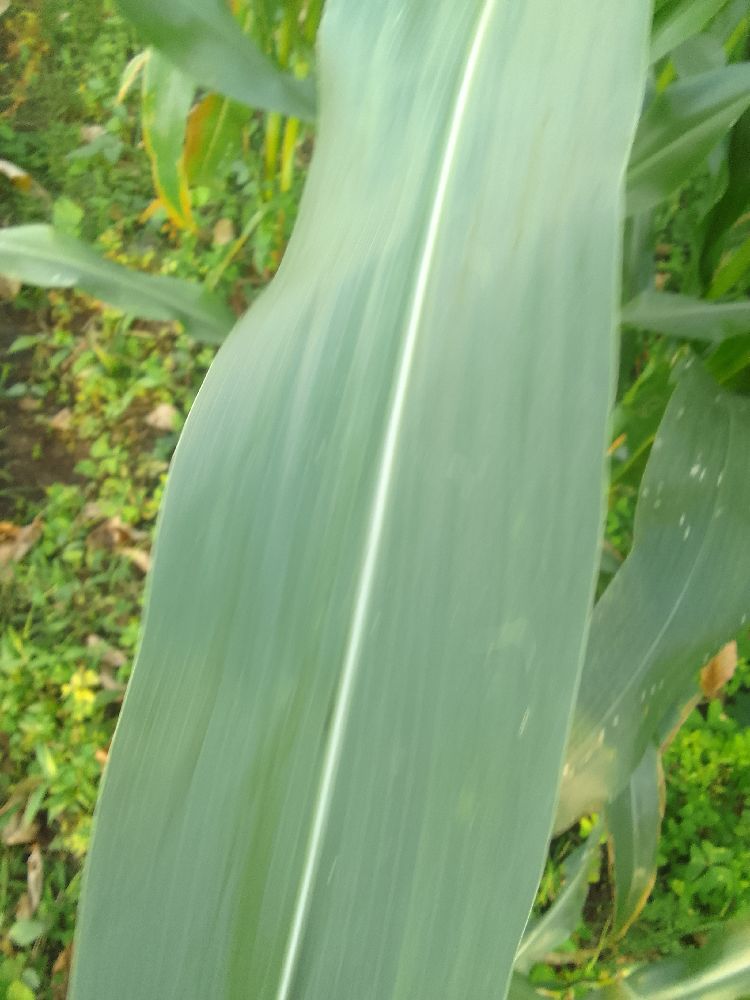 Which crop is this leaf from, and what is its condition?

maize, healthy
